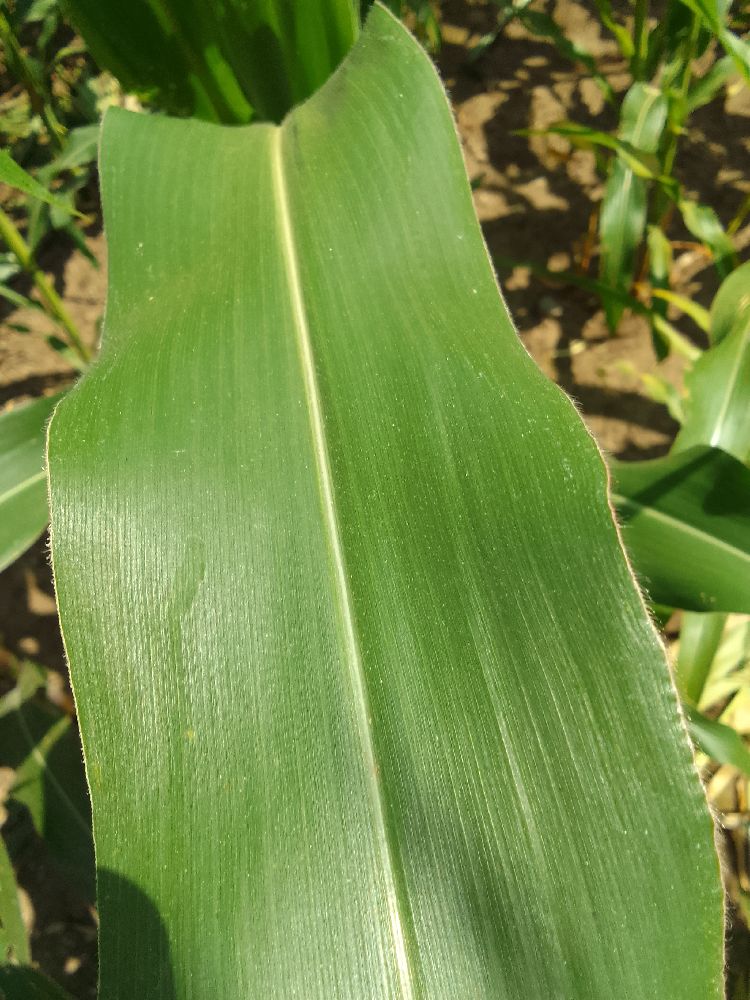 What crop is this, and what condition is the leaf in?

maize, healthy
